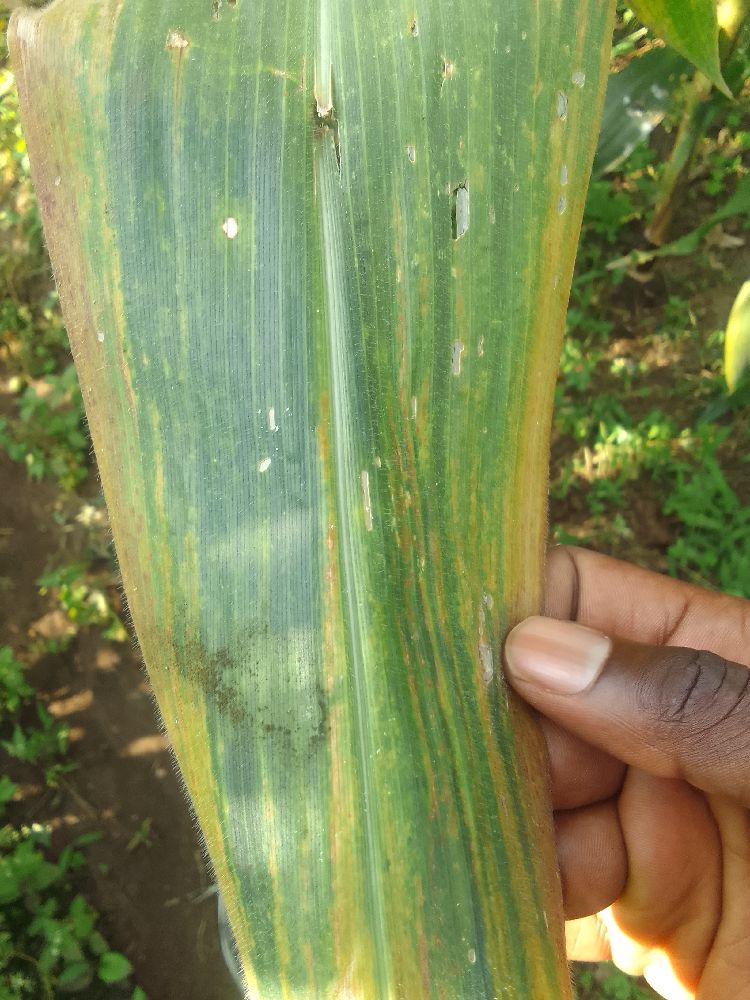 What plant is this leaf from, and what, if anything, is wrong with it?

maize, maize lethal necrosis
